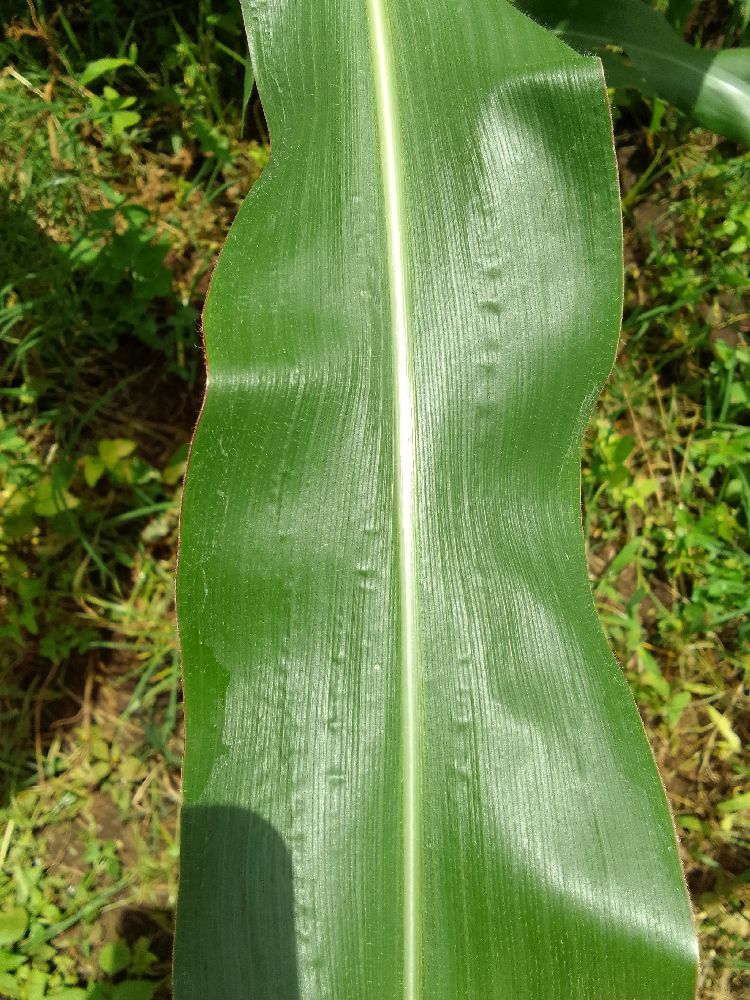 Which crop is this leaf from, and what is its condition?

maize, healthy
